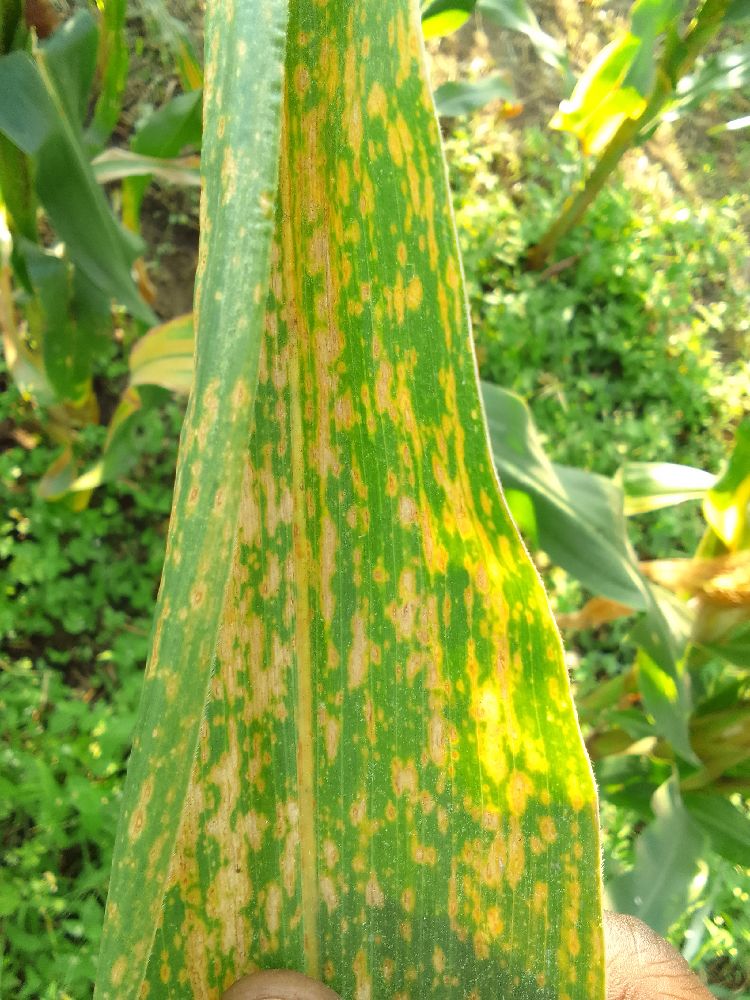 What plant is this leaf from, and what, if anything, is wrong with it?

maize, maize lethal necrosis
